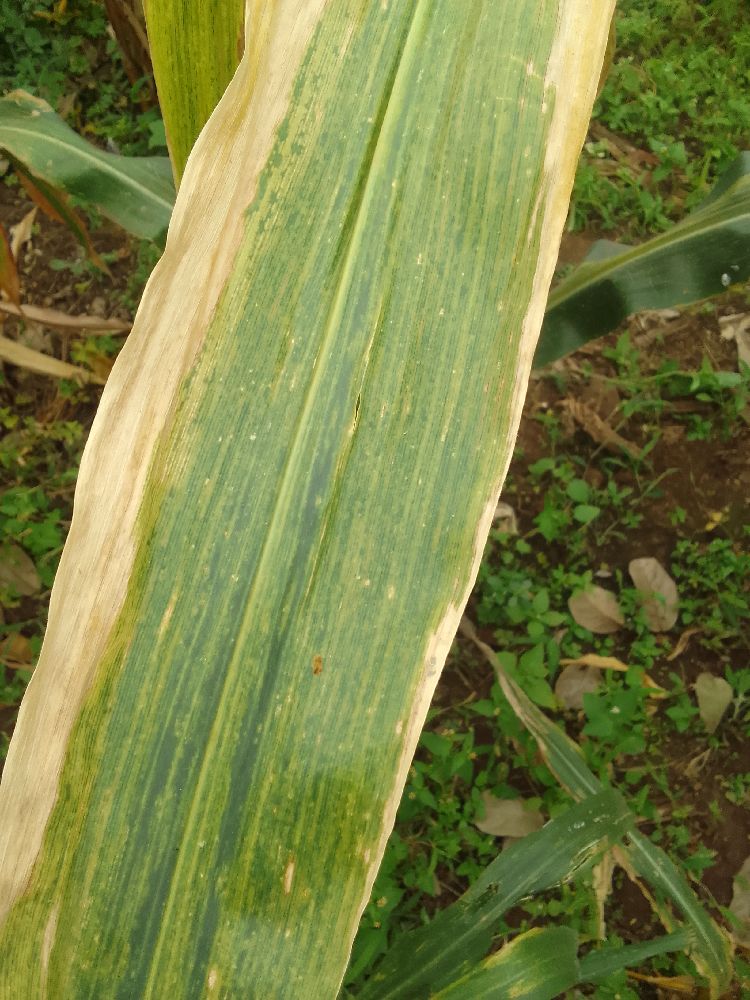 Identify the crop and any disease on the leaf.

maize, maize lethal necrosis
